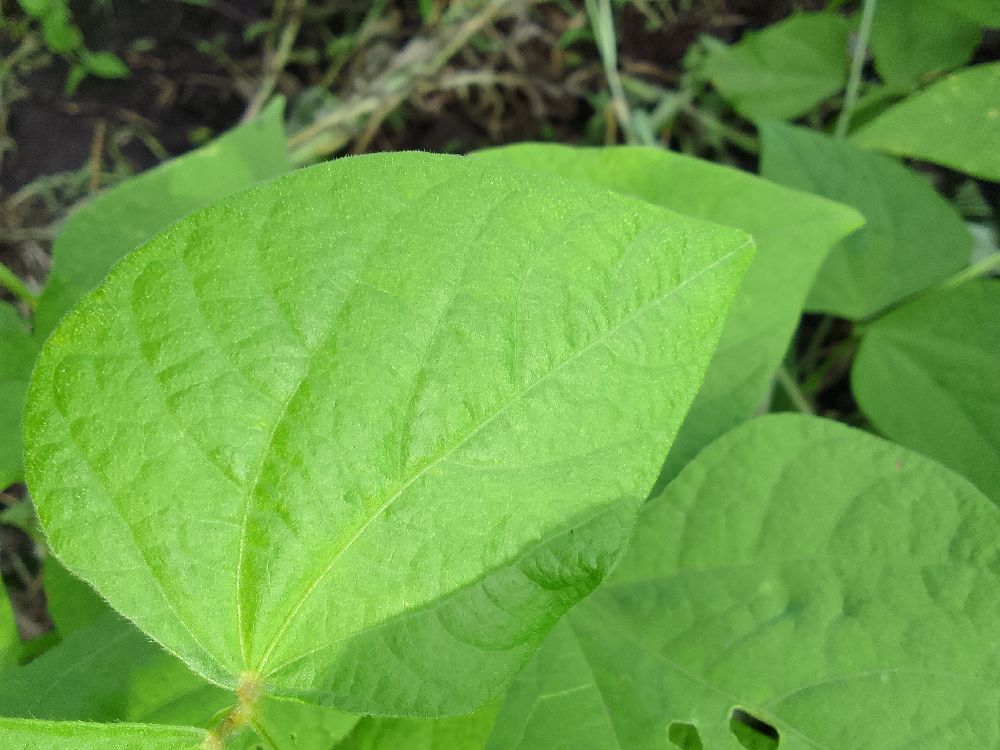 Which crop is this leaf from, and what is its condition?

common bean, healthy
